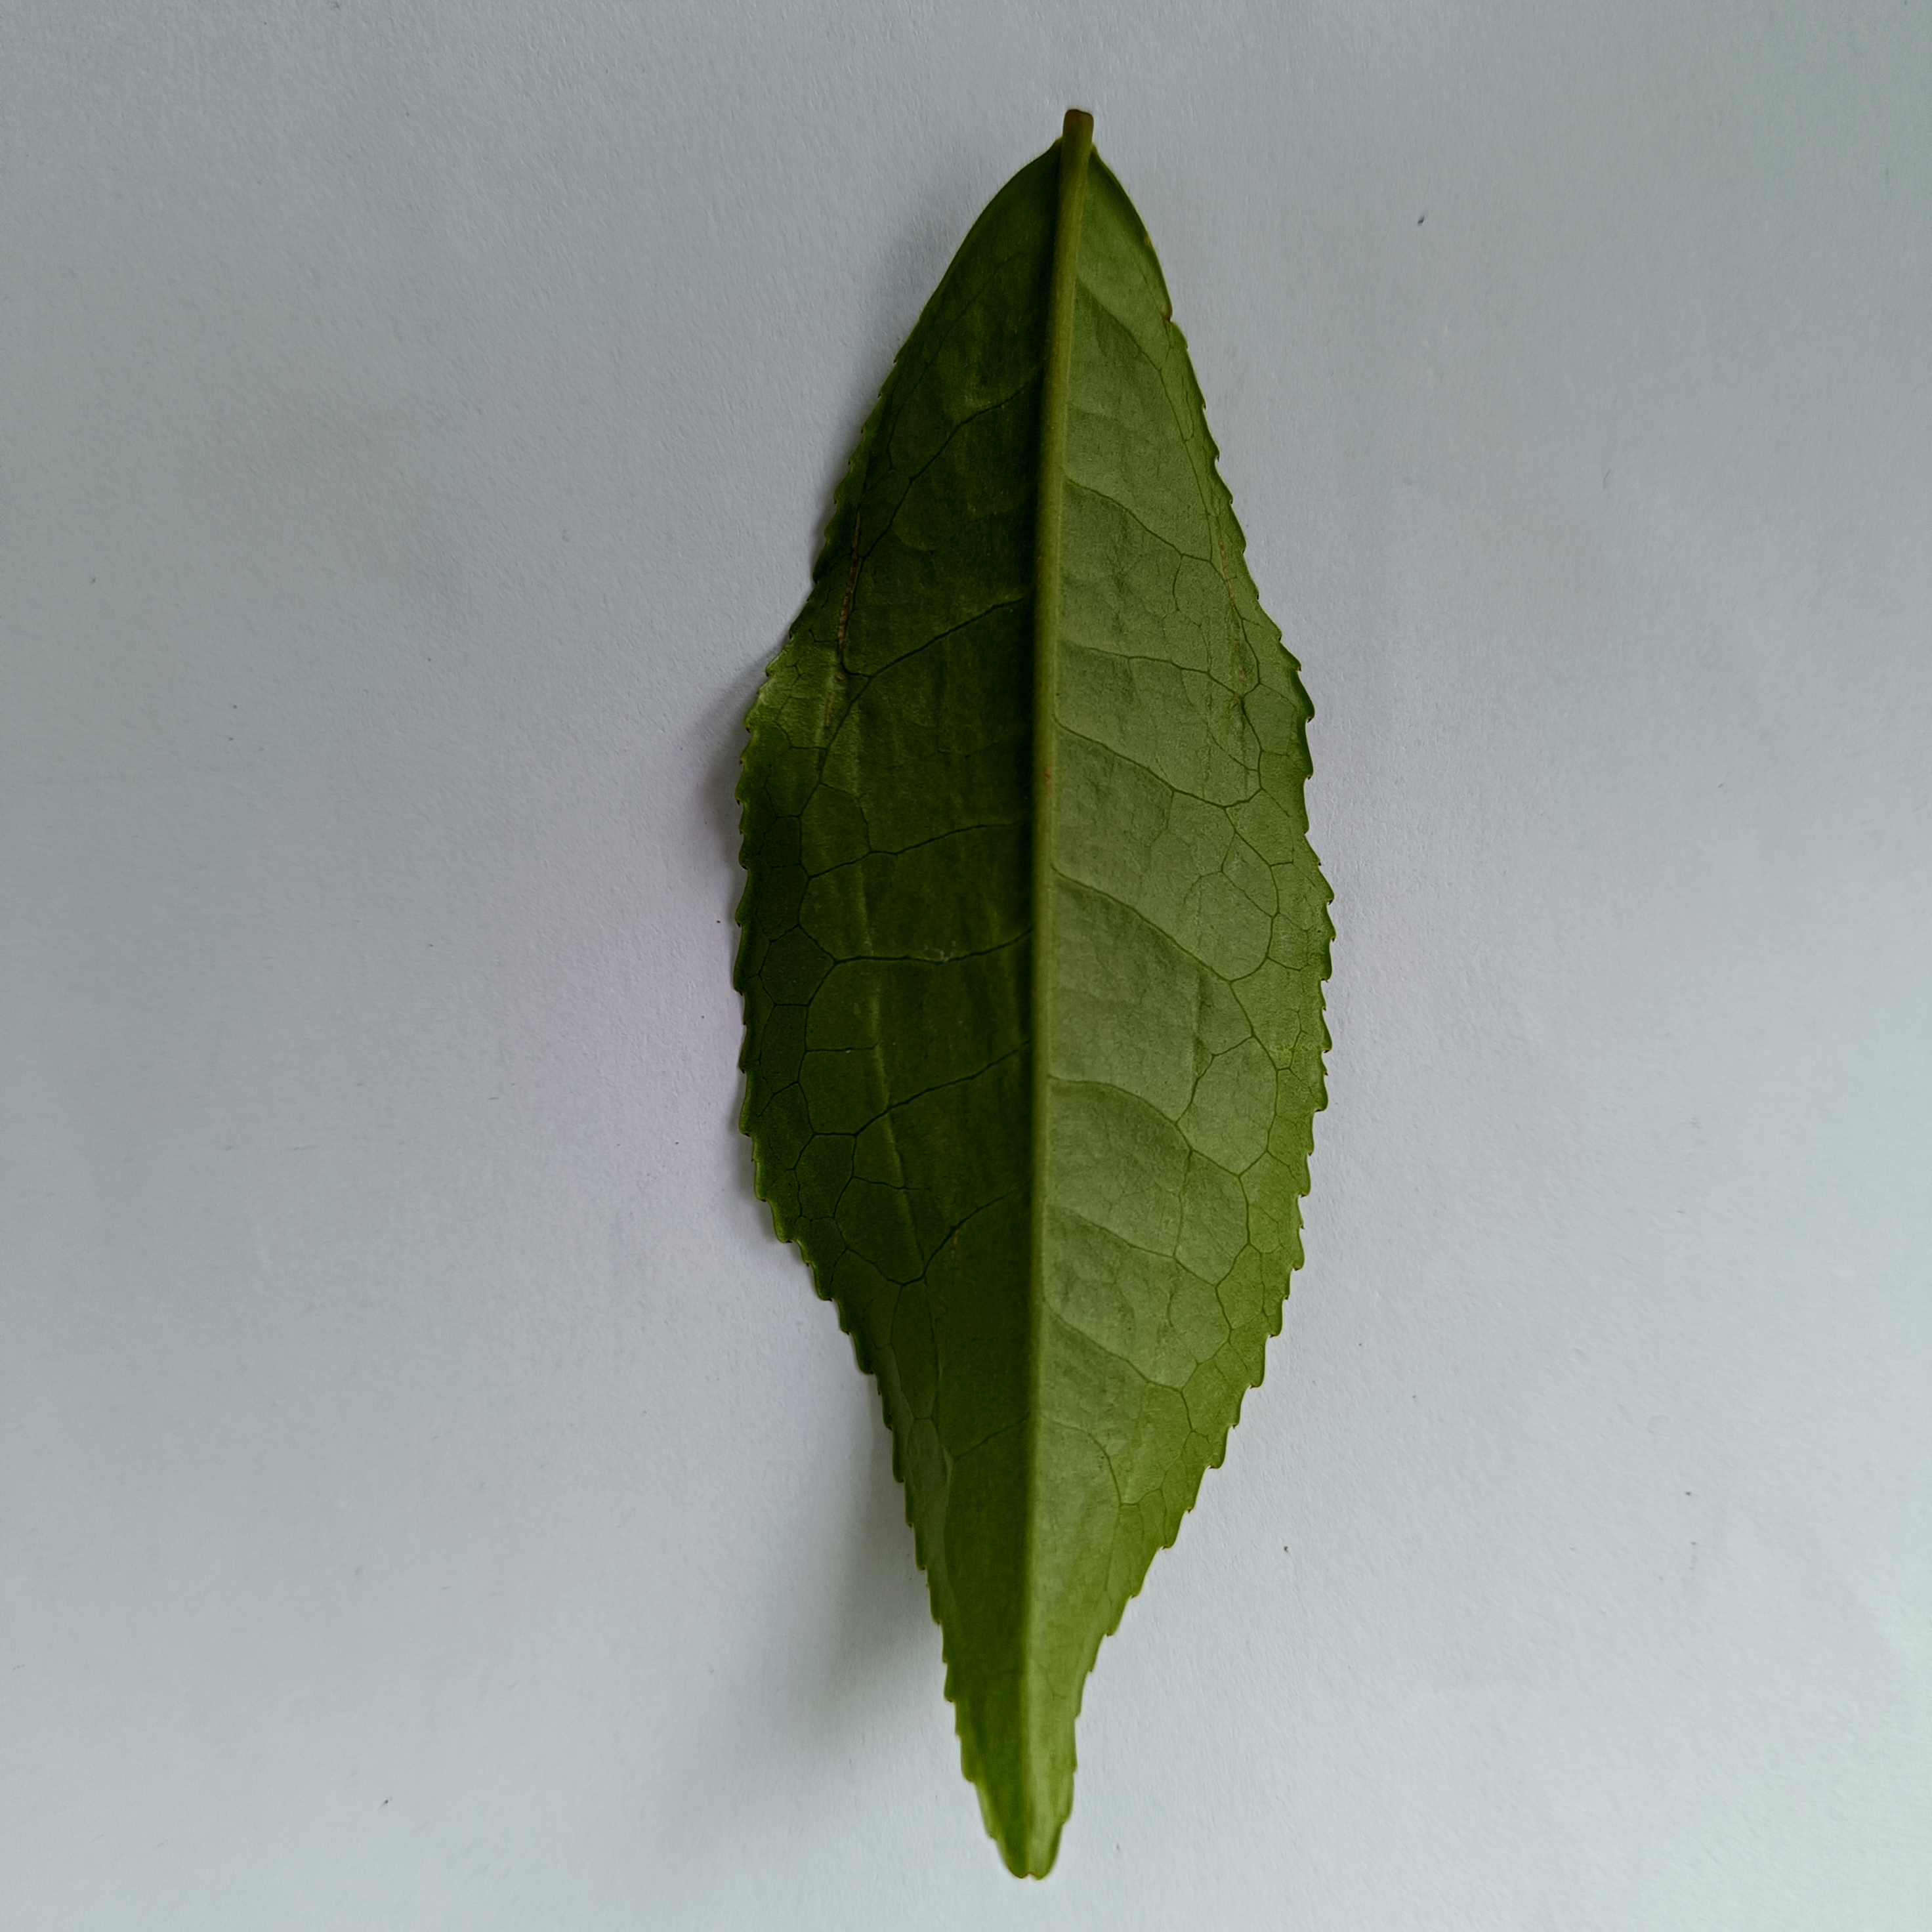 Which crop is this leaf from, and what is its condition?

tea, healthy
